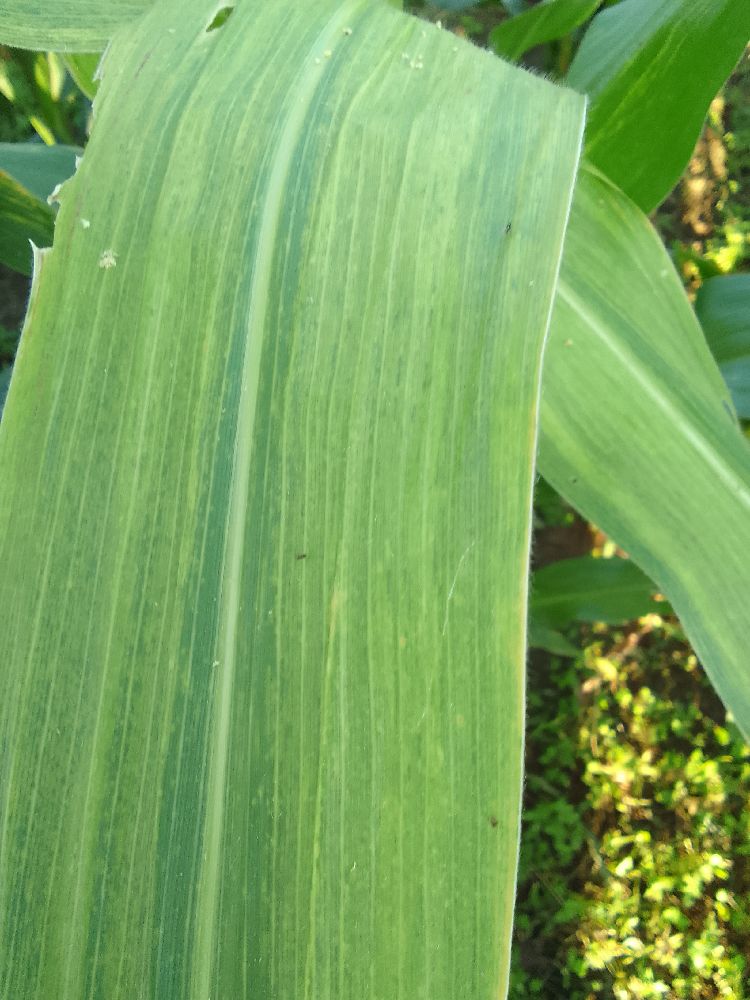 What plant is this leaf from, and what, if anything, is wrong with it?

maize, maize lethal necrosis
